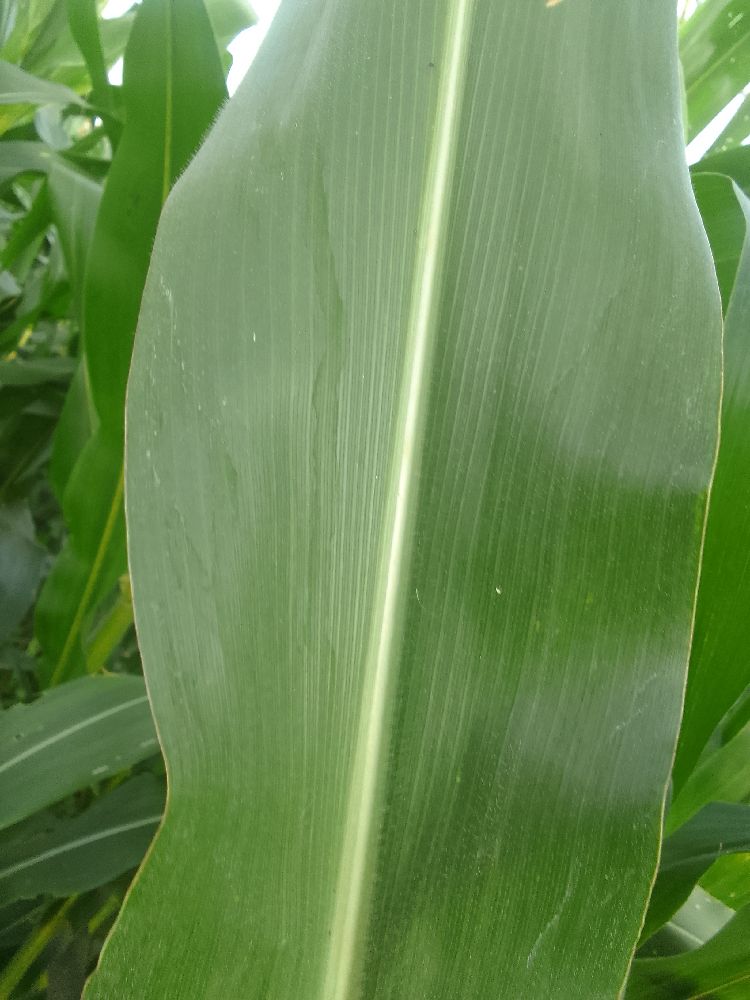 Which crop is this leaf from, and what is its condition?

maize, healthy
